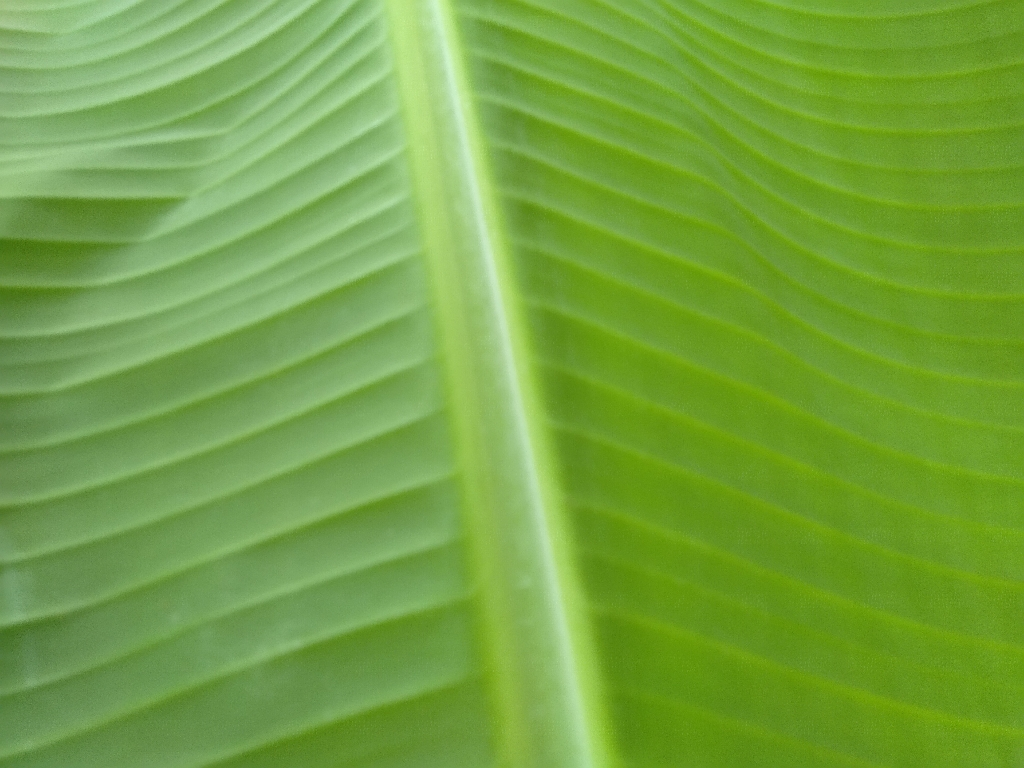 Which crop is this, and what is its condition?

banana, healthy
